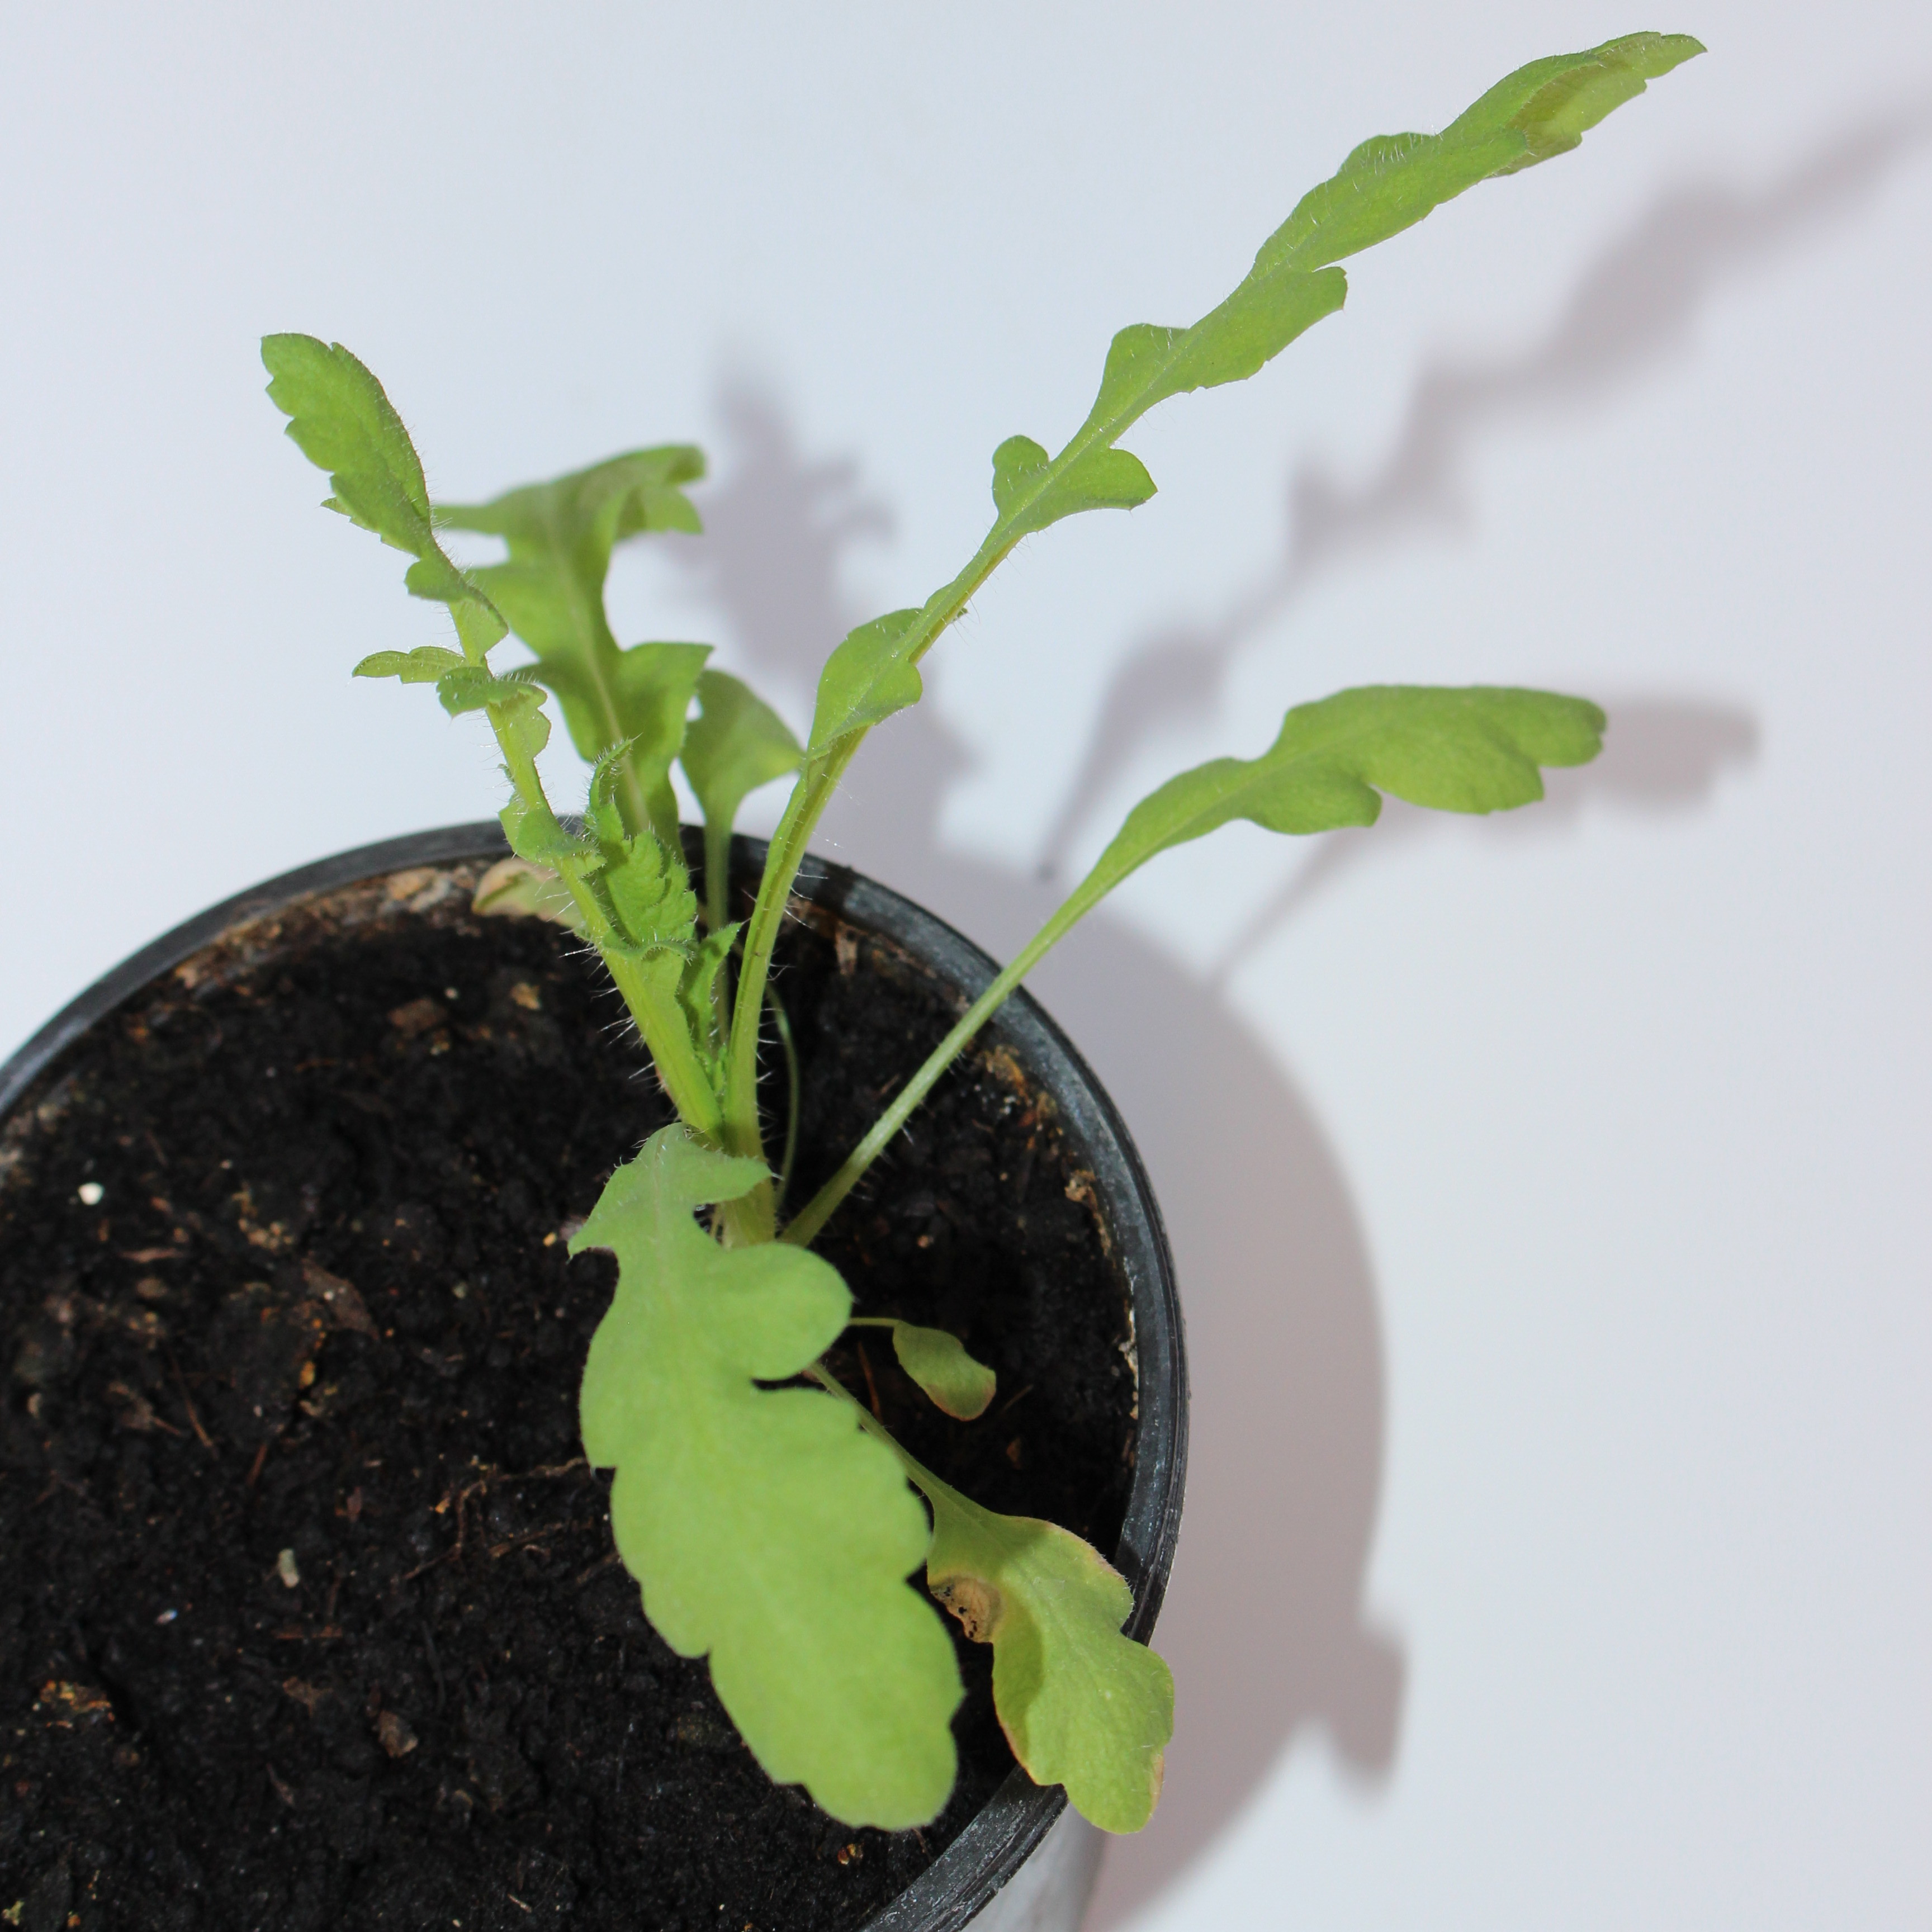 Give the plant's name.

Papaver rhoeas
